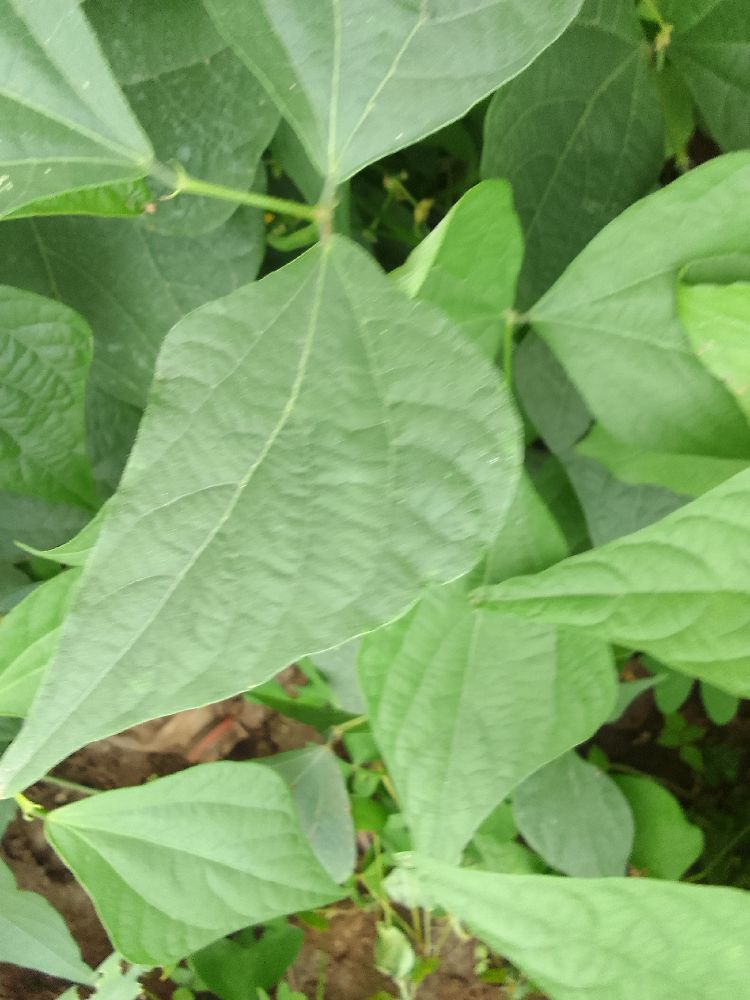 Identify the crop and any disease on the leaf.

common bean, healthy
